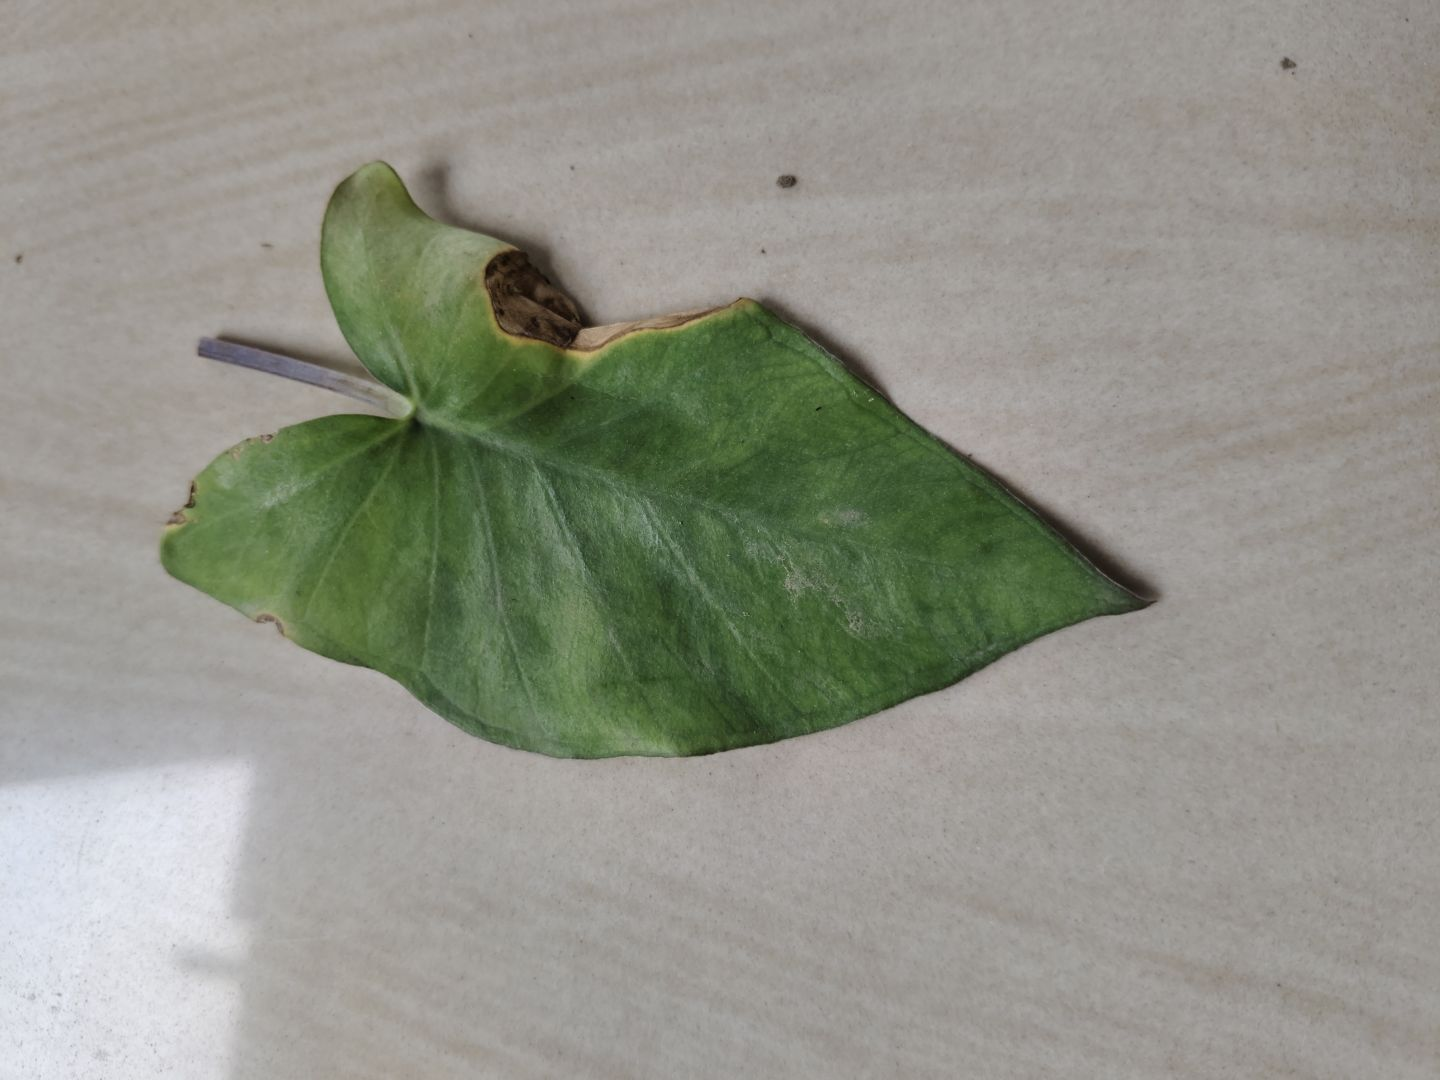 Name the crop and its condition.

taro, leaf blight
